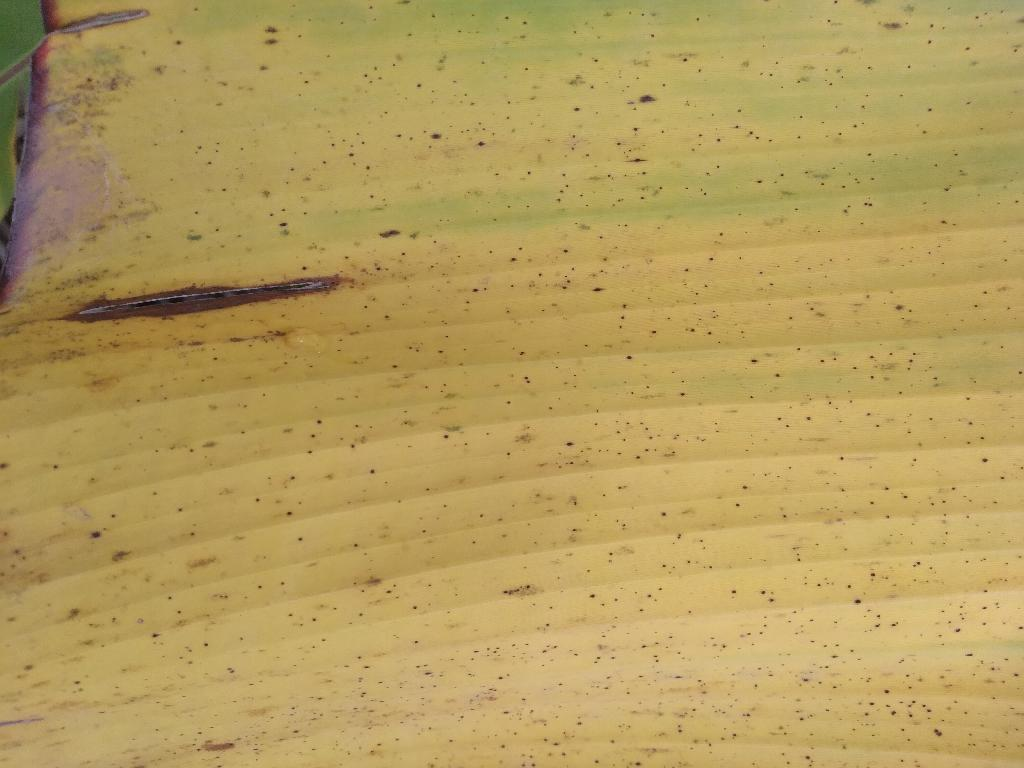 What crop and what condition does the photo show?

banana, fusarium wilt race 1
